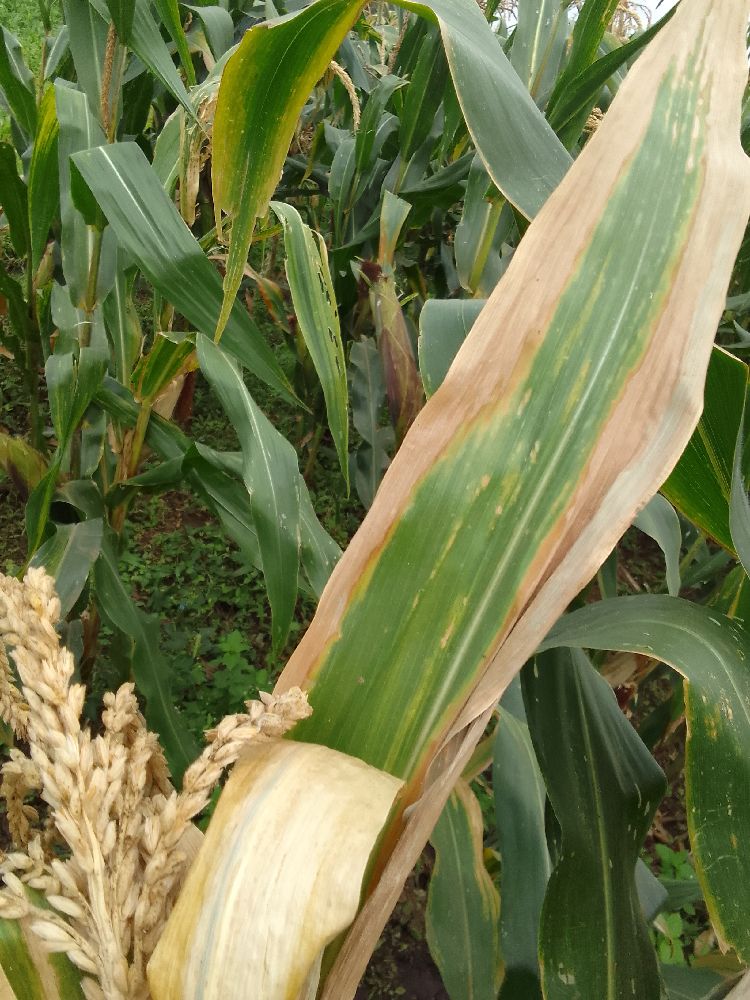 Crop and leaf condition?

maize, maize lethal necrosis
